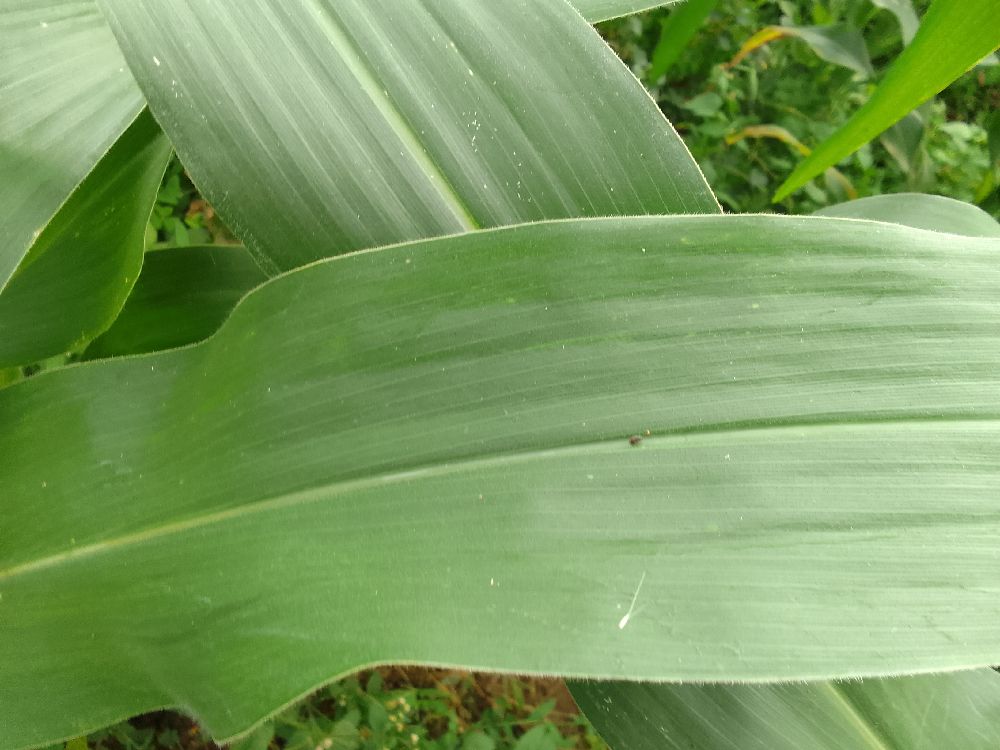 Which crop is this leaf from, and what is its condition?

maize, healthy
